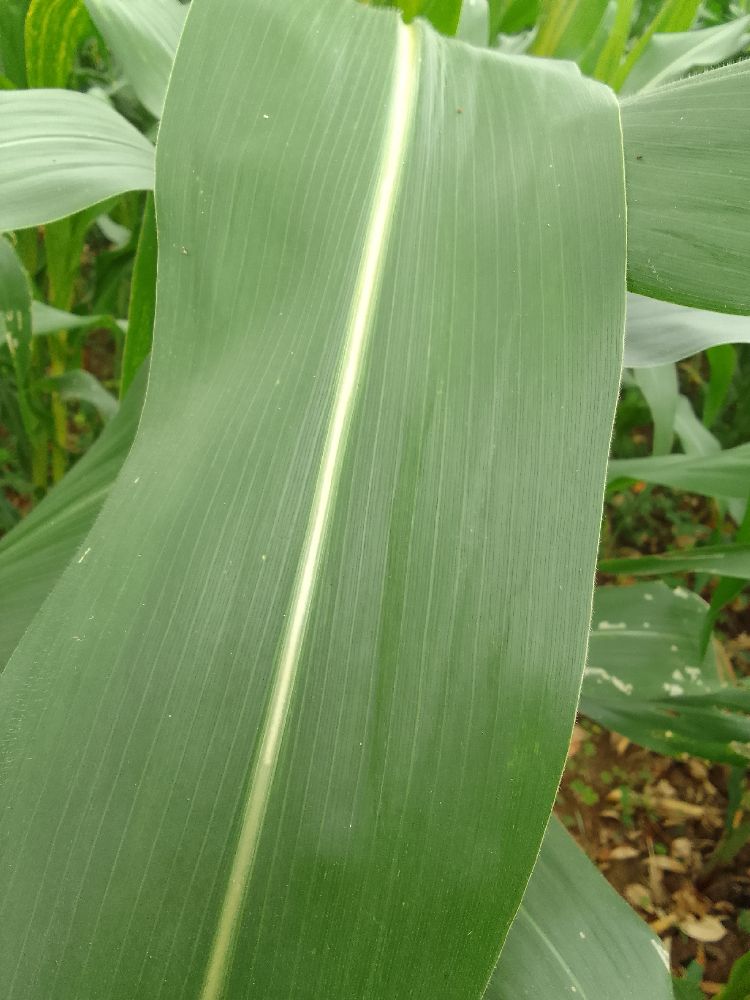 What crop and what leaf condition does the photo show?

maize, healthy
